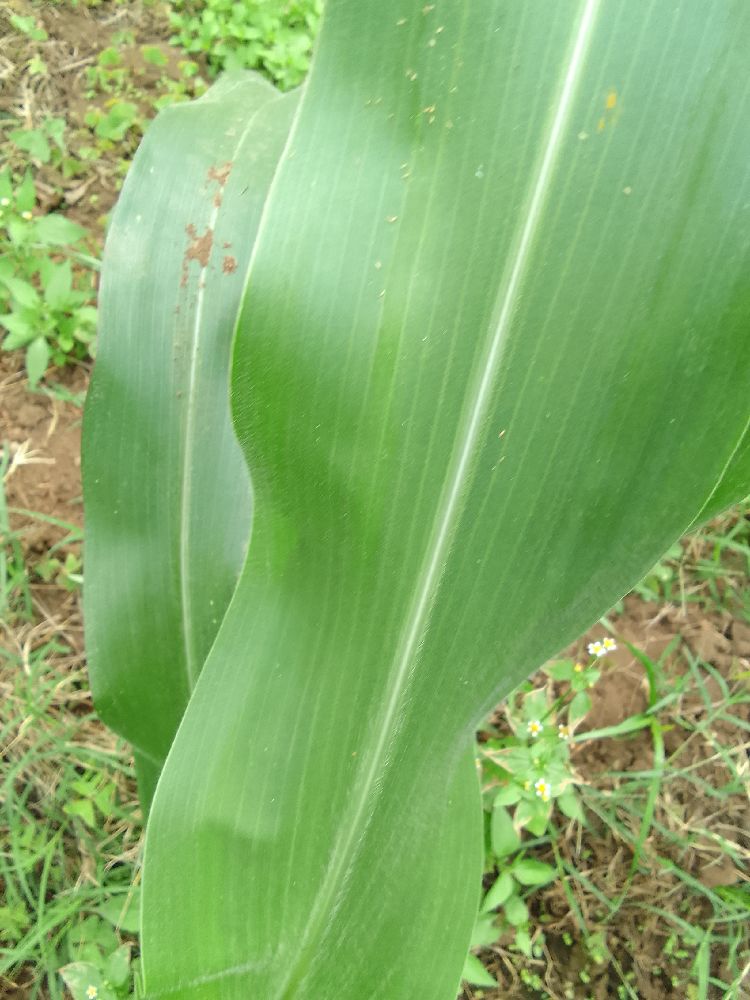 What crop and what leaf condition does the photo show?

maize, healthy
